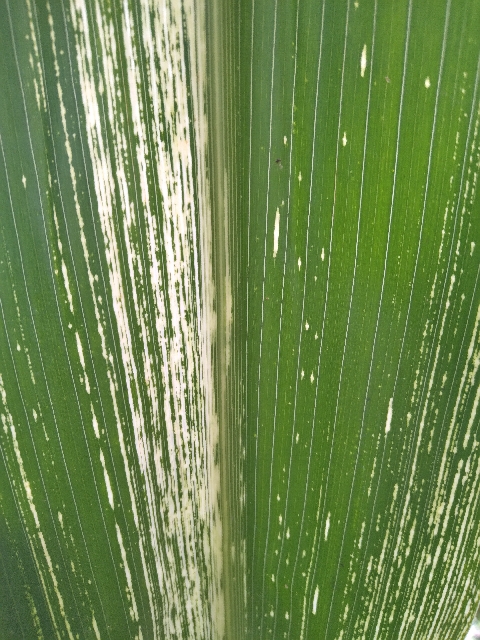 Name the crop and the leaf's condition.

maize, maize streak virus
